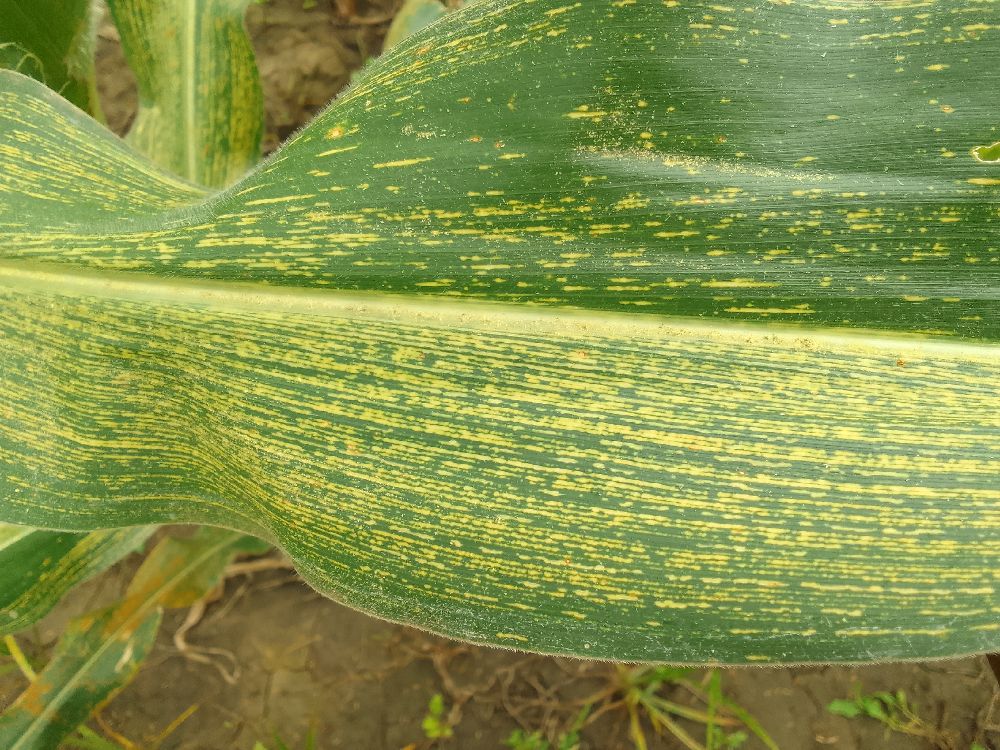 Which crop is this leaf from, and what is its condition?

maize, maize streak virus
